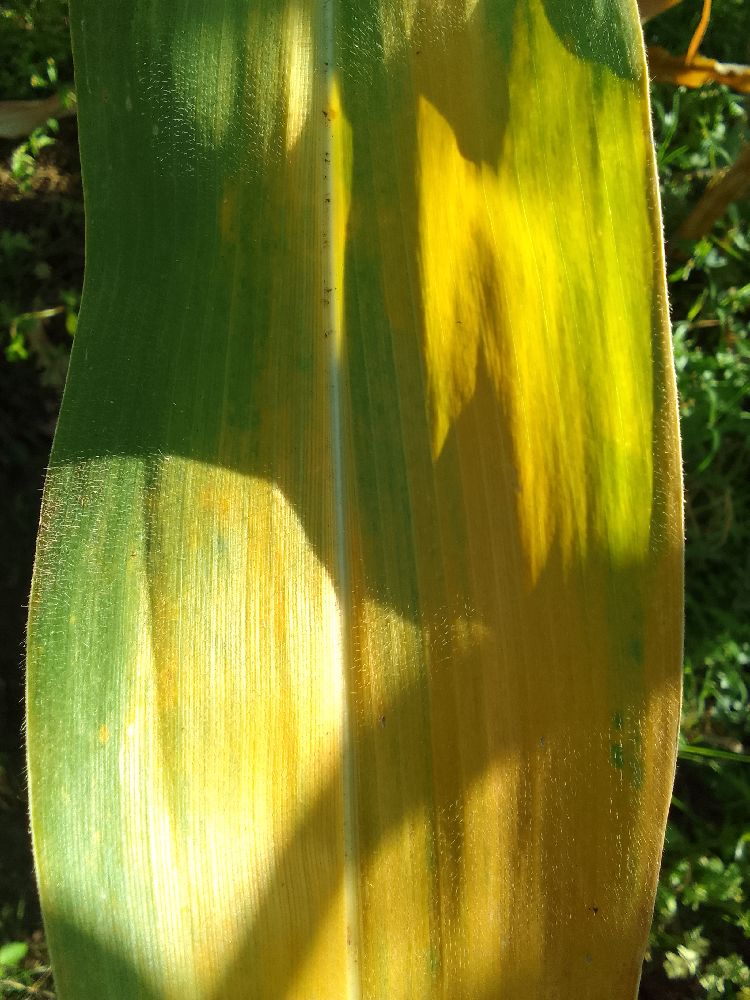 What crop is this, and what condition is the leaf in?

maize, maize lethal necrosis
